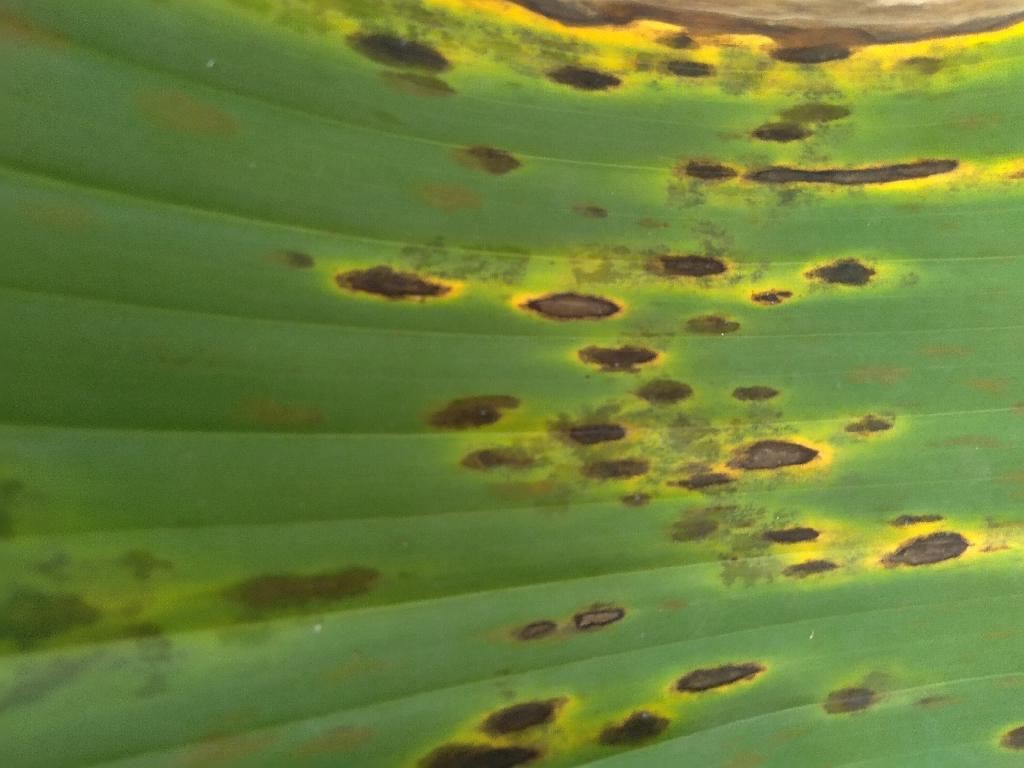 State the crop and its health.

banana, black sigatoka
